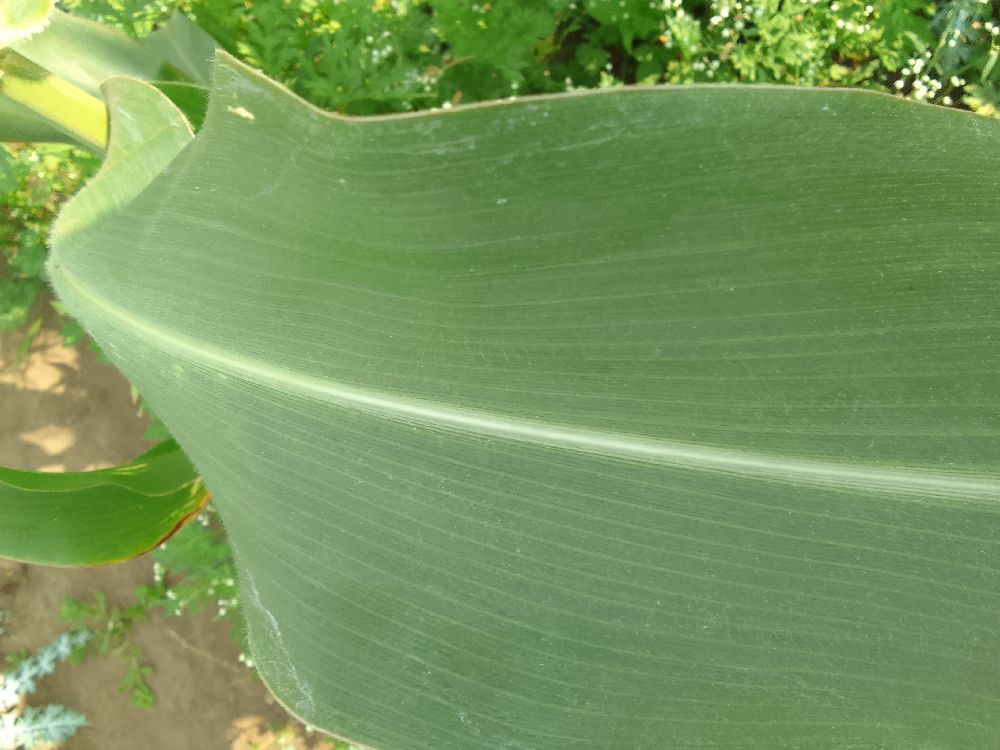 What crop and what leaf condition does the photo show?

maize, healthy
